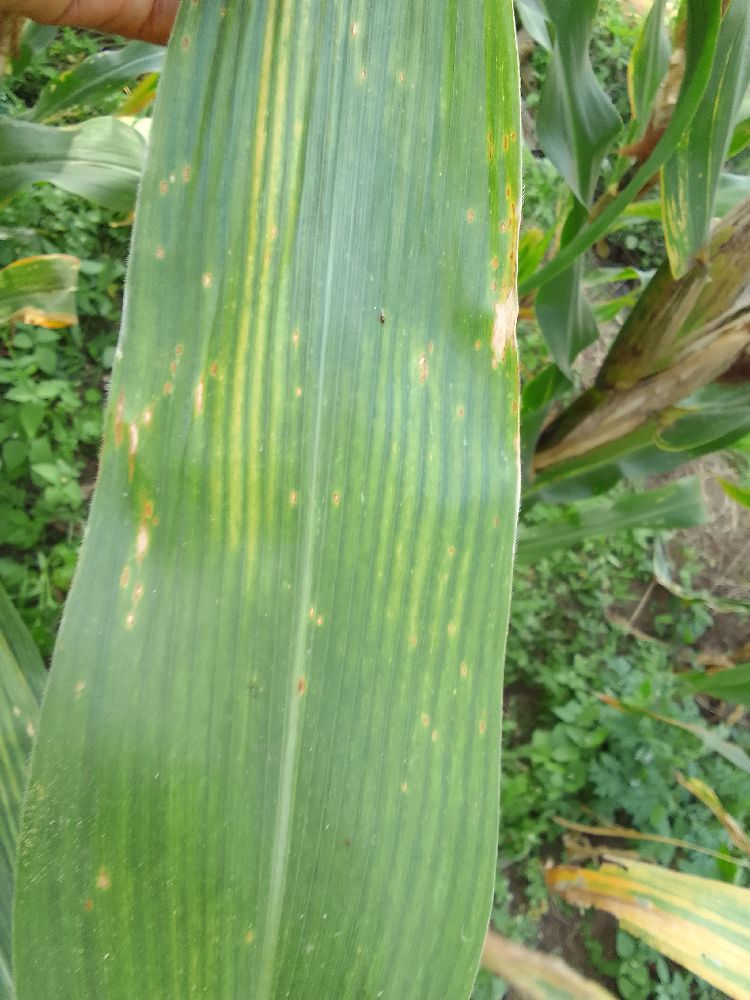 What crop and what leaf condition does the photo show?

maize, maize lethal necrosis
